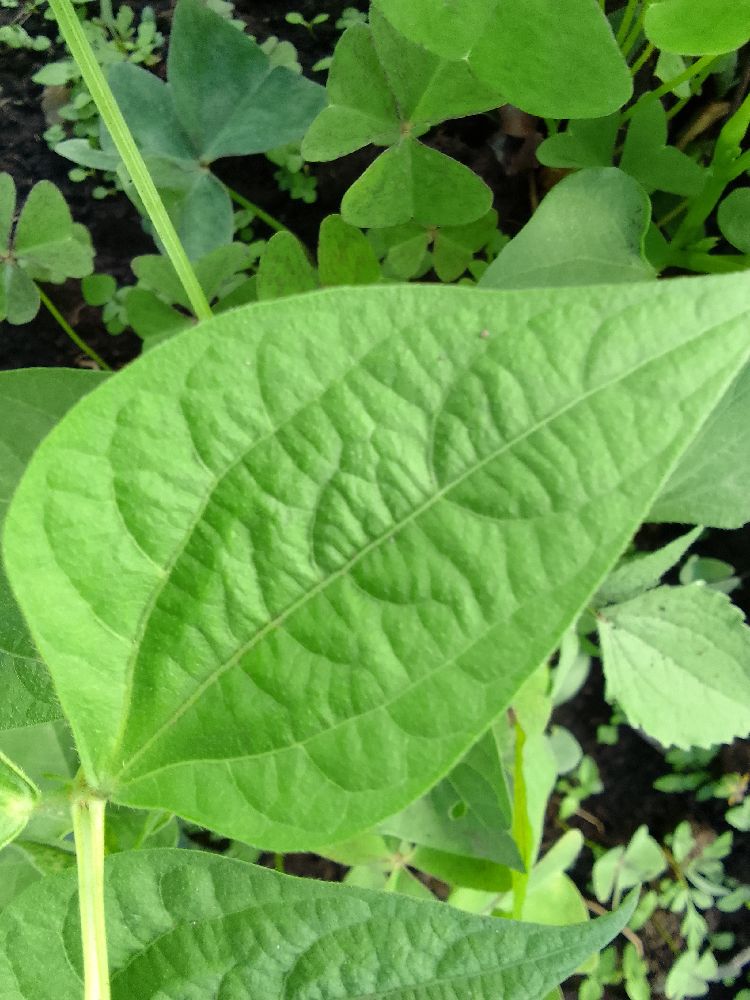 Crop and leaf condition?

common bean, healthy
